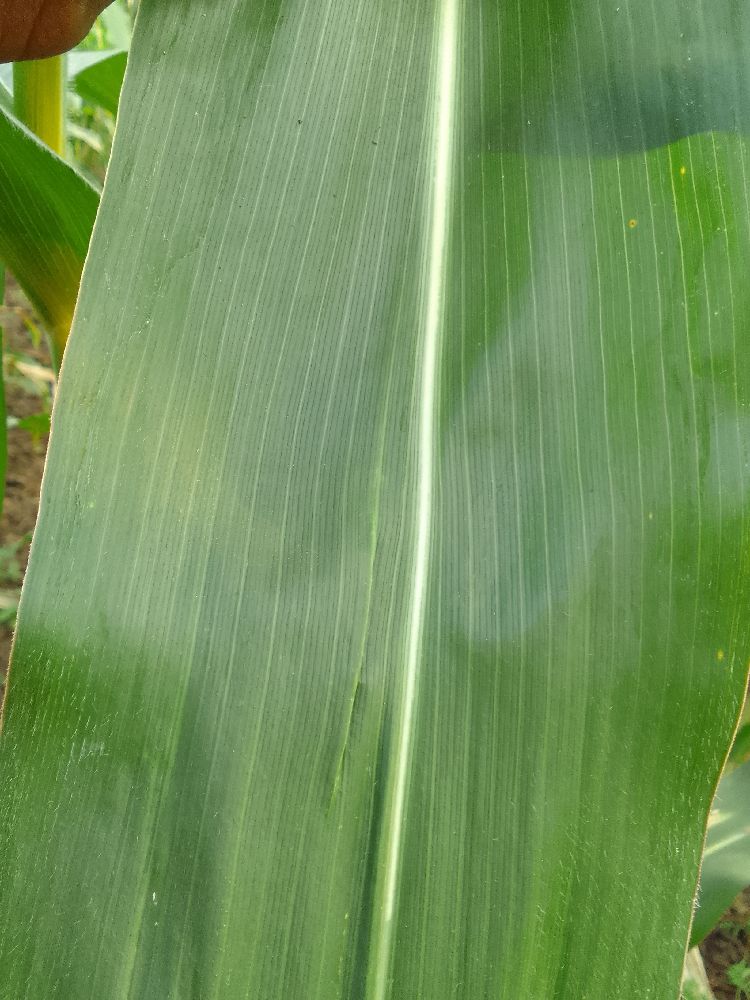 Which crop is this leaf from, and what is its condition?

maize, healthy
